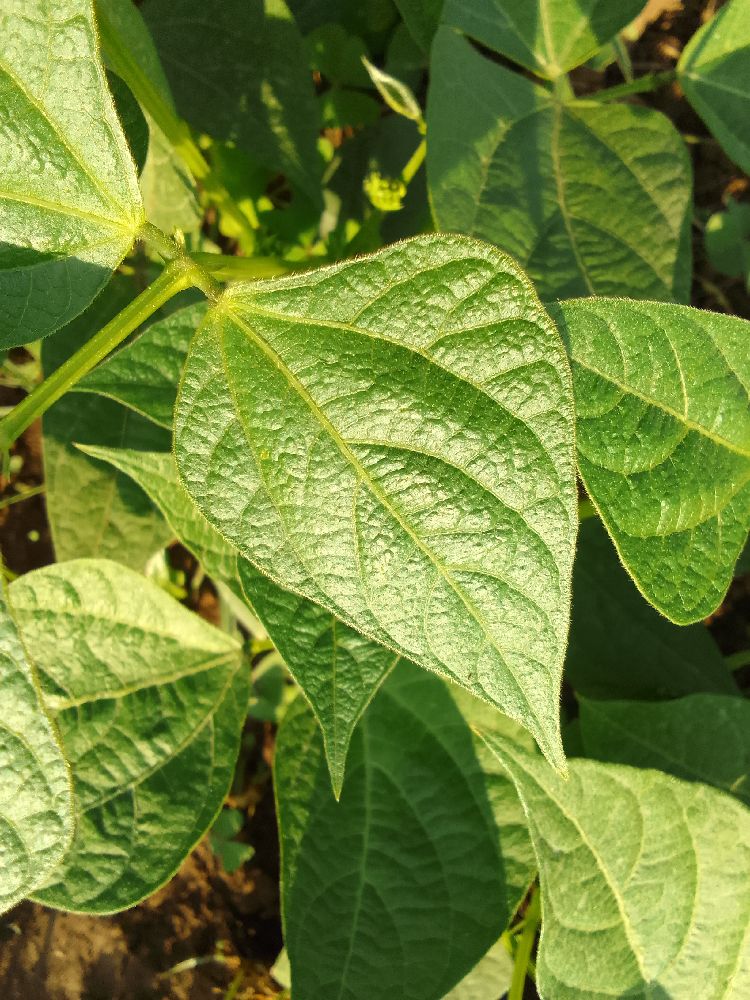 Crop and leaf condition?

common bean, healthy
